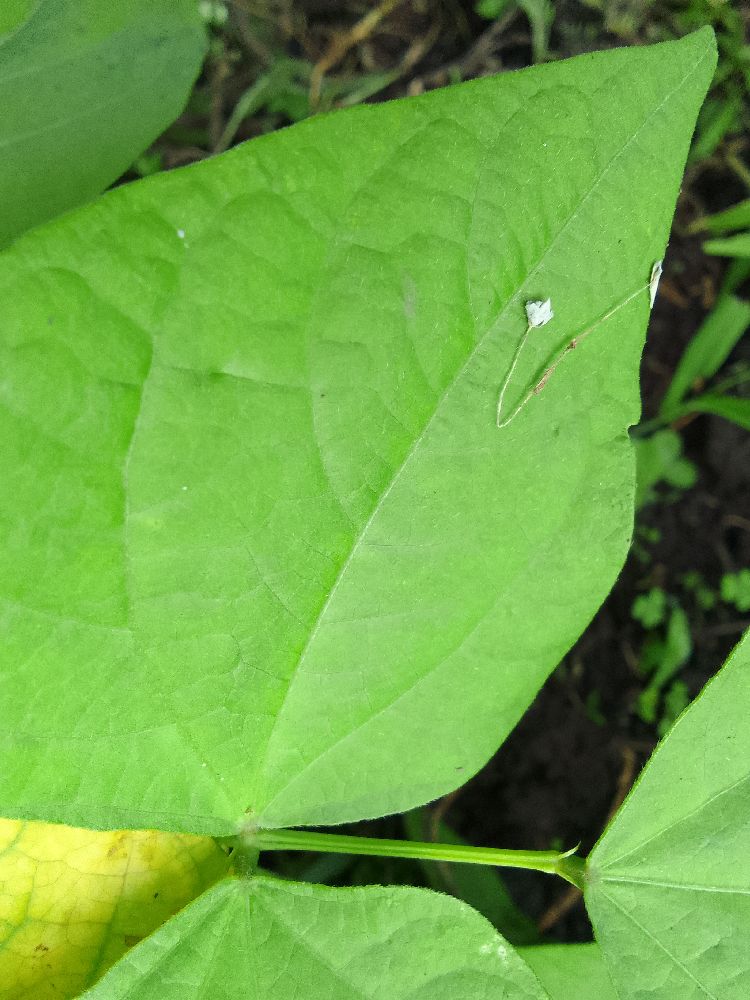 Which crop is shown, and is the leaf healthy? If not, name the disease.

common bean, healthy
